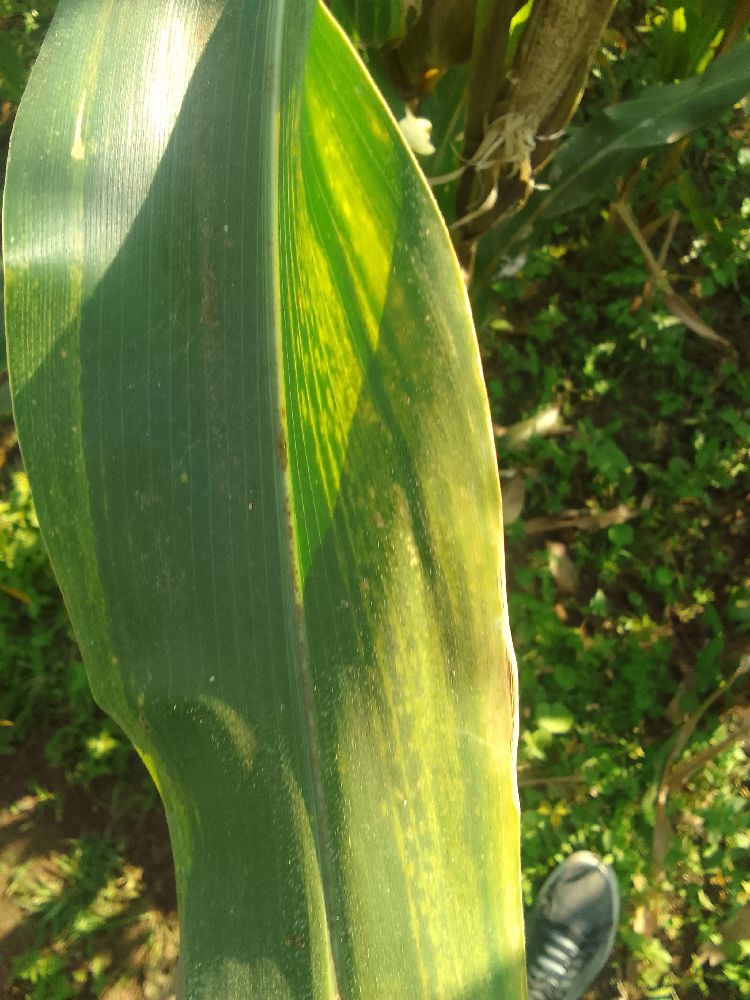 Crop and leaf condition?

maize, maize lethal necrosis
